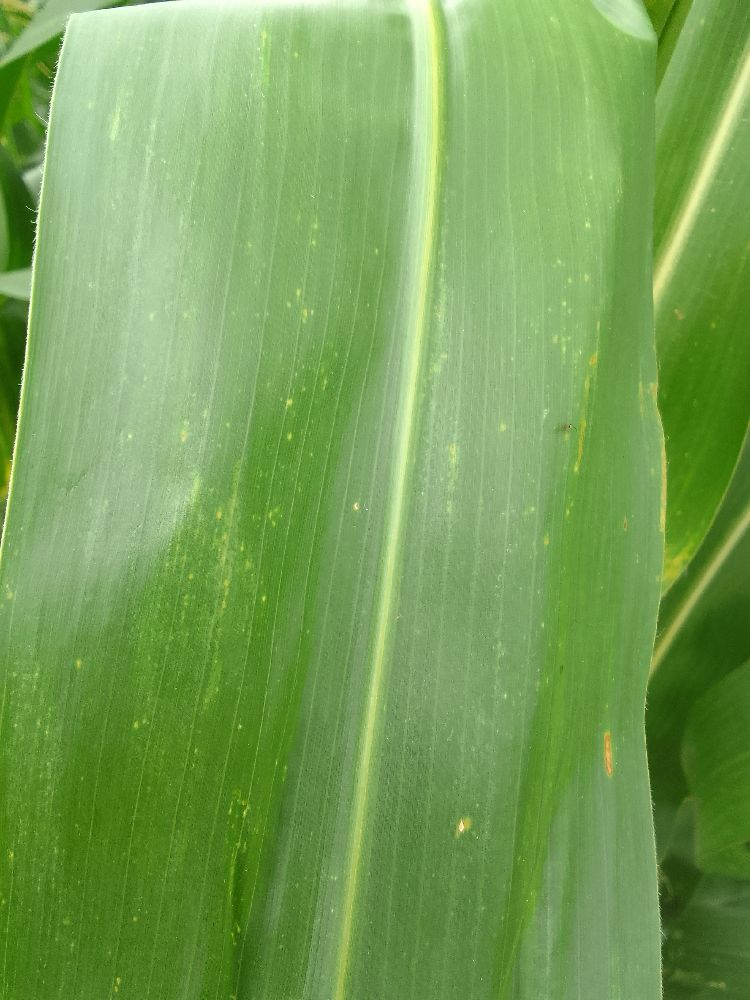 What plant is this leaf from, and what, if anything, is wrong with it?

maize, healthy
